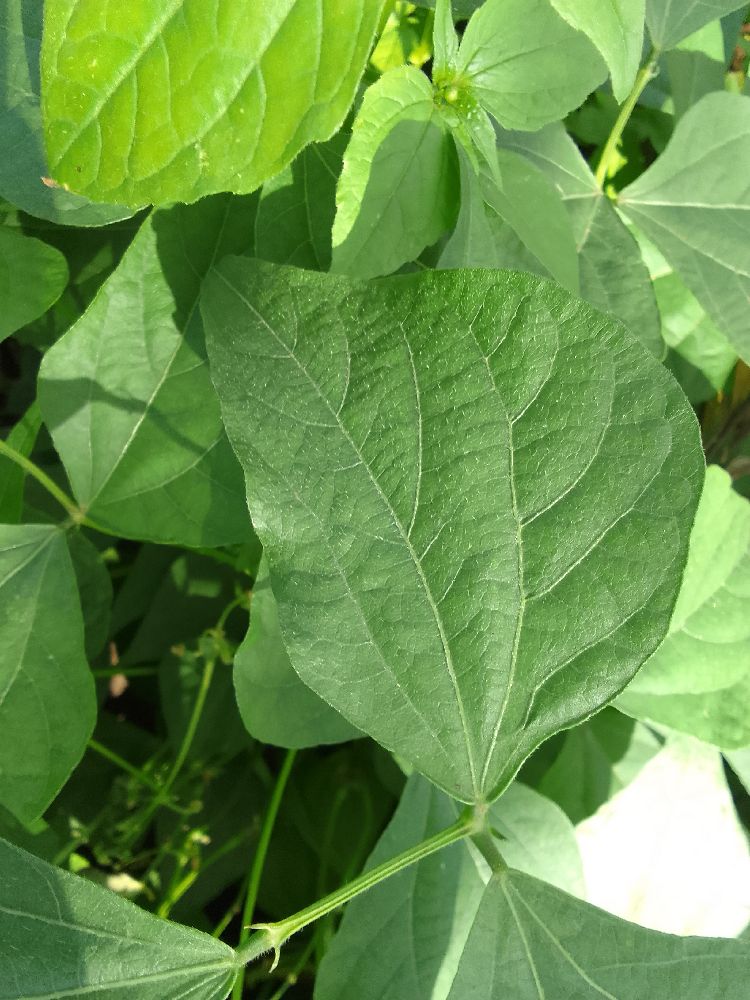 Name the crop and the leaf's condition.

common bean, healthy
